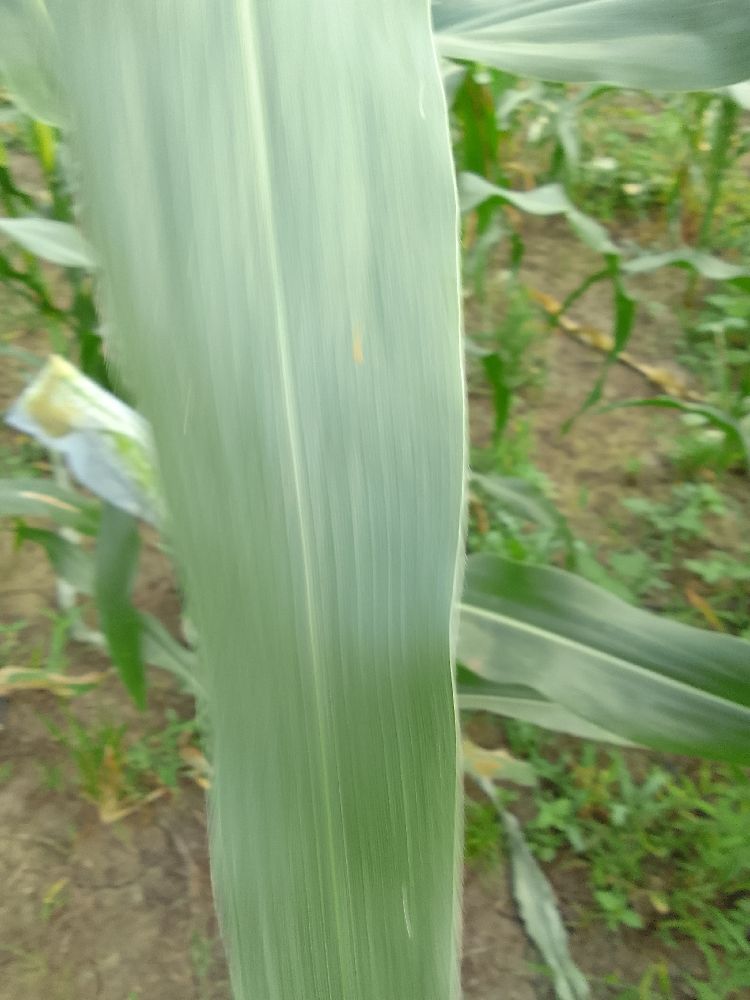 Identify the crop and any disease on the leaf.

maize, healthy
